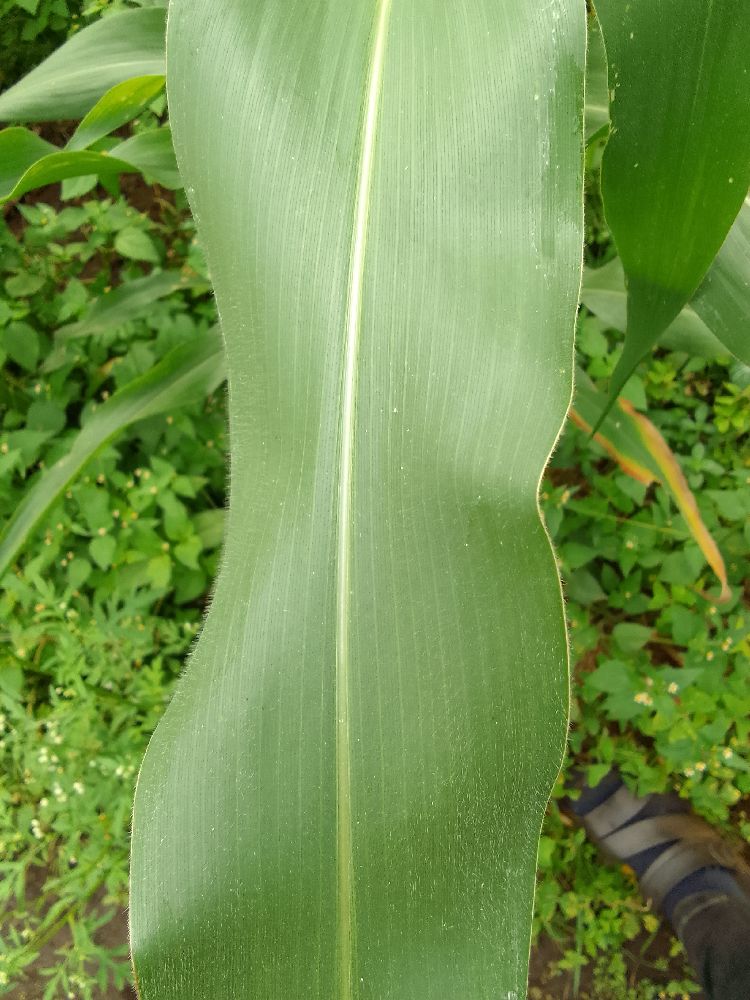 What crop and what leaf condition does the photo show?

maize, healthy
